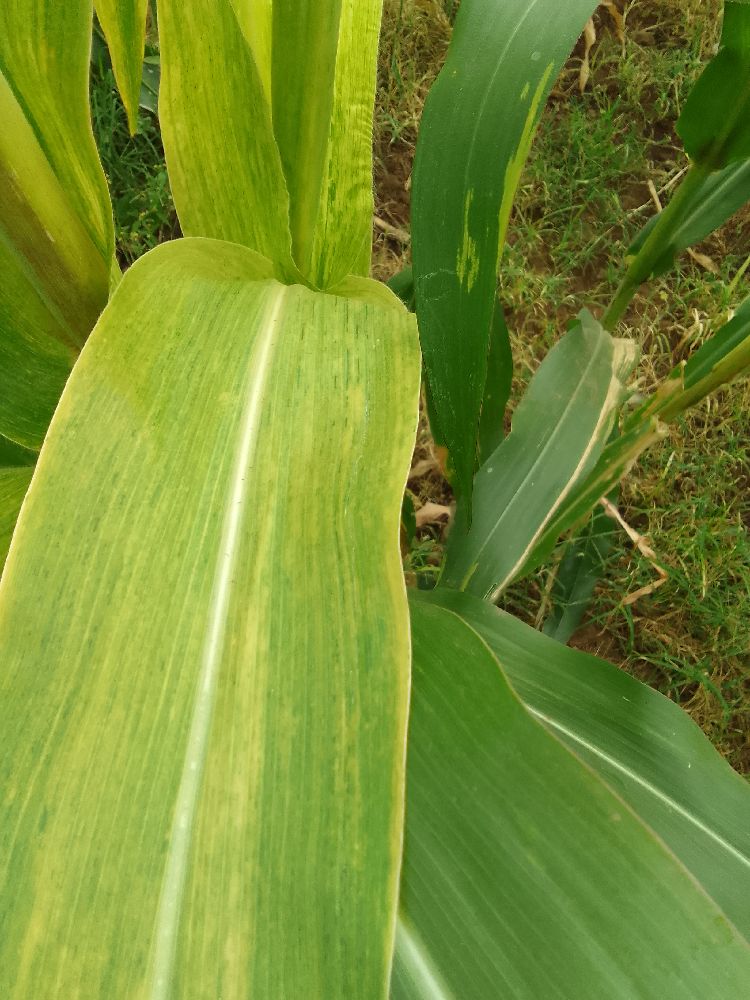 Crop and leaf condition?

maize, maize lethal necrosis
